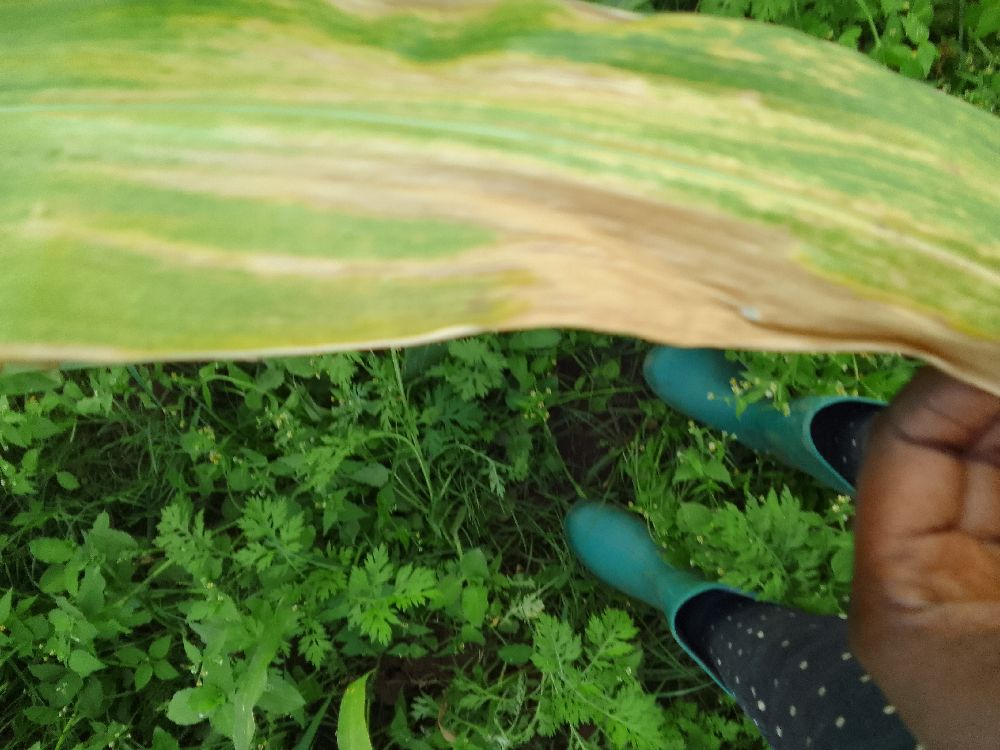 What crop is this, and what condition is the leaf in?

maize, maize lethal necrosis
